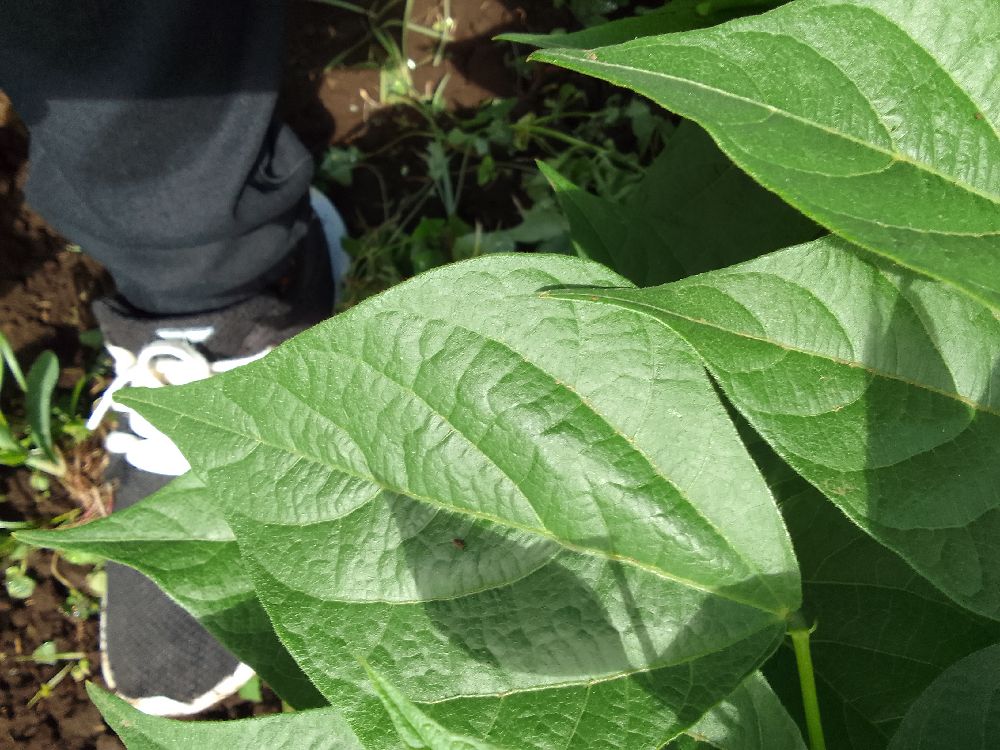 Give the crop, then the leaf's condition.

common bean, healthy
